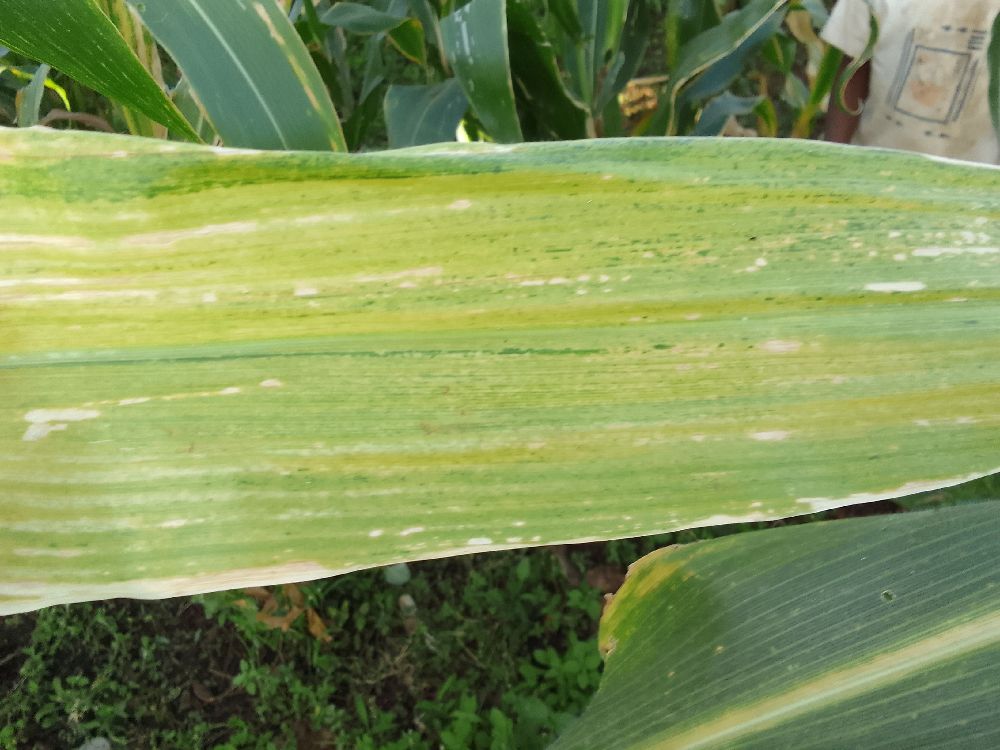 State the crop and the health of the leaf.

maize, maize lethal necrosis
